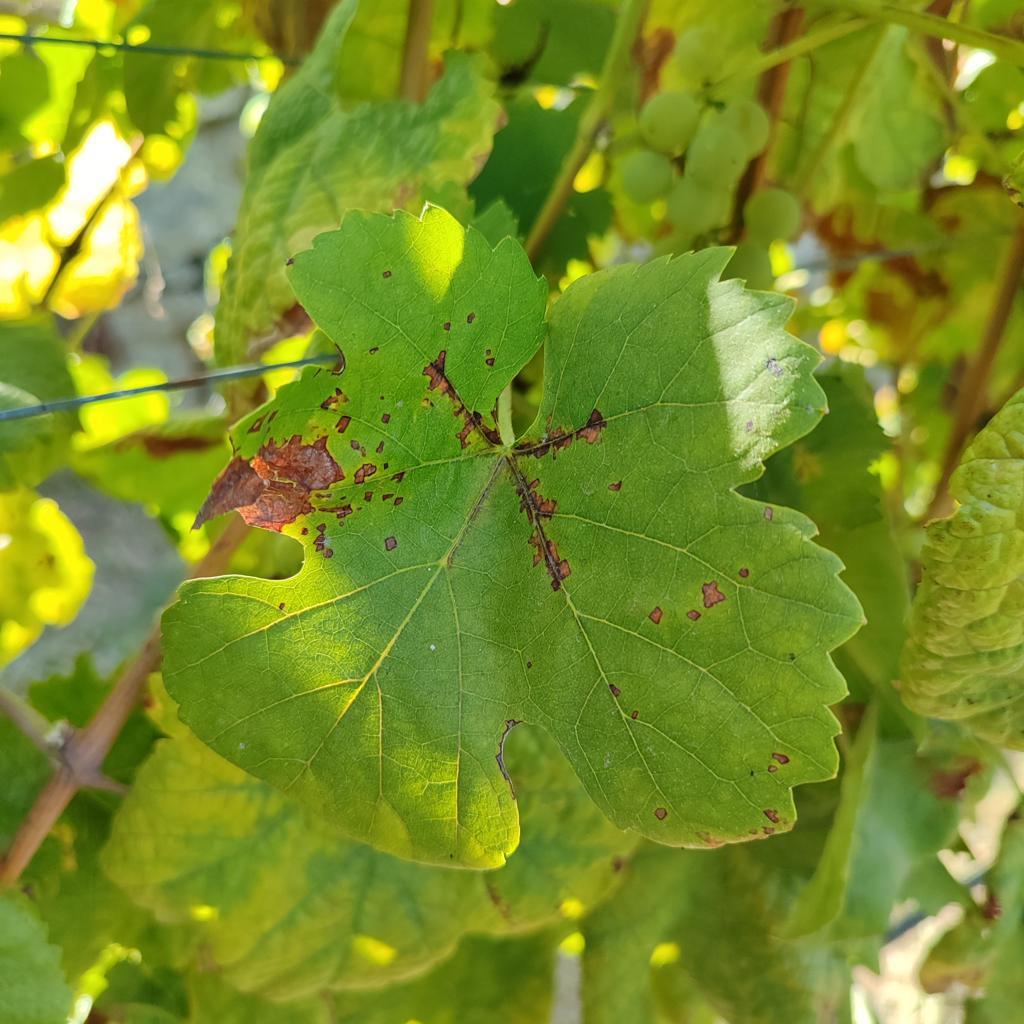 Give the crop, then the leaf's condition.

grapevine, downy mildew
